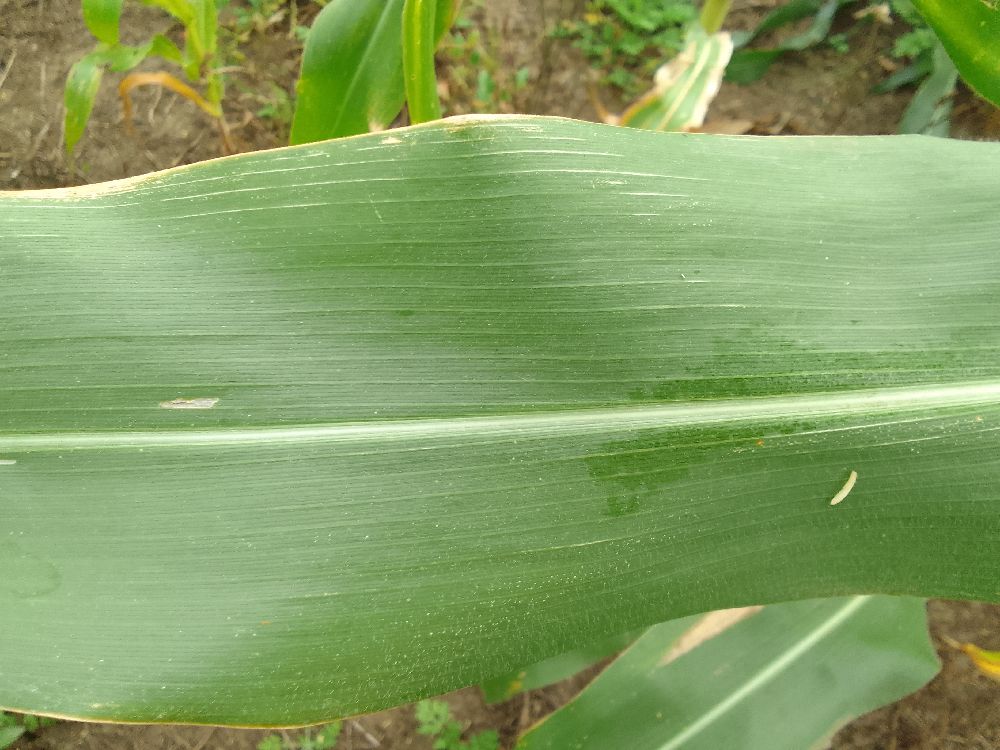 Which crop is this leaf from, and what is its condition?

maize, healthy
